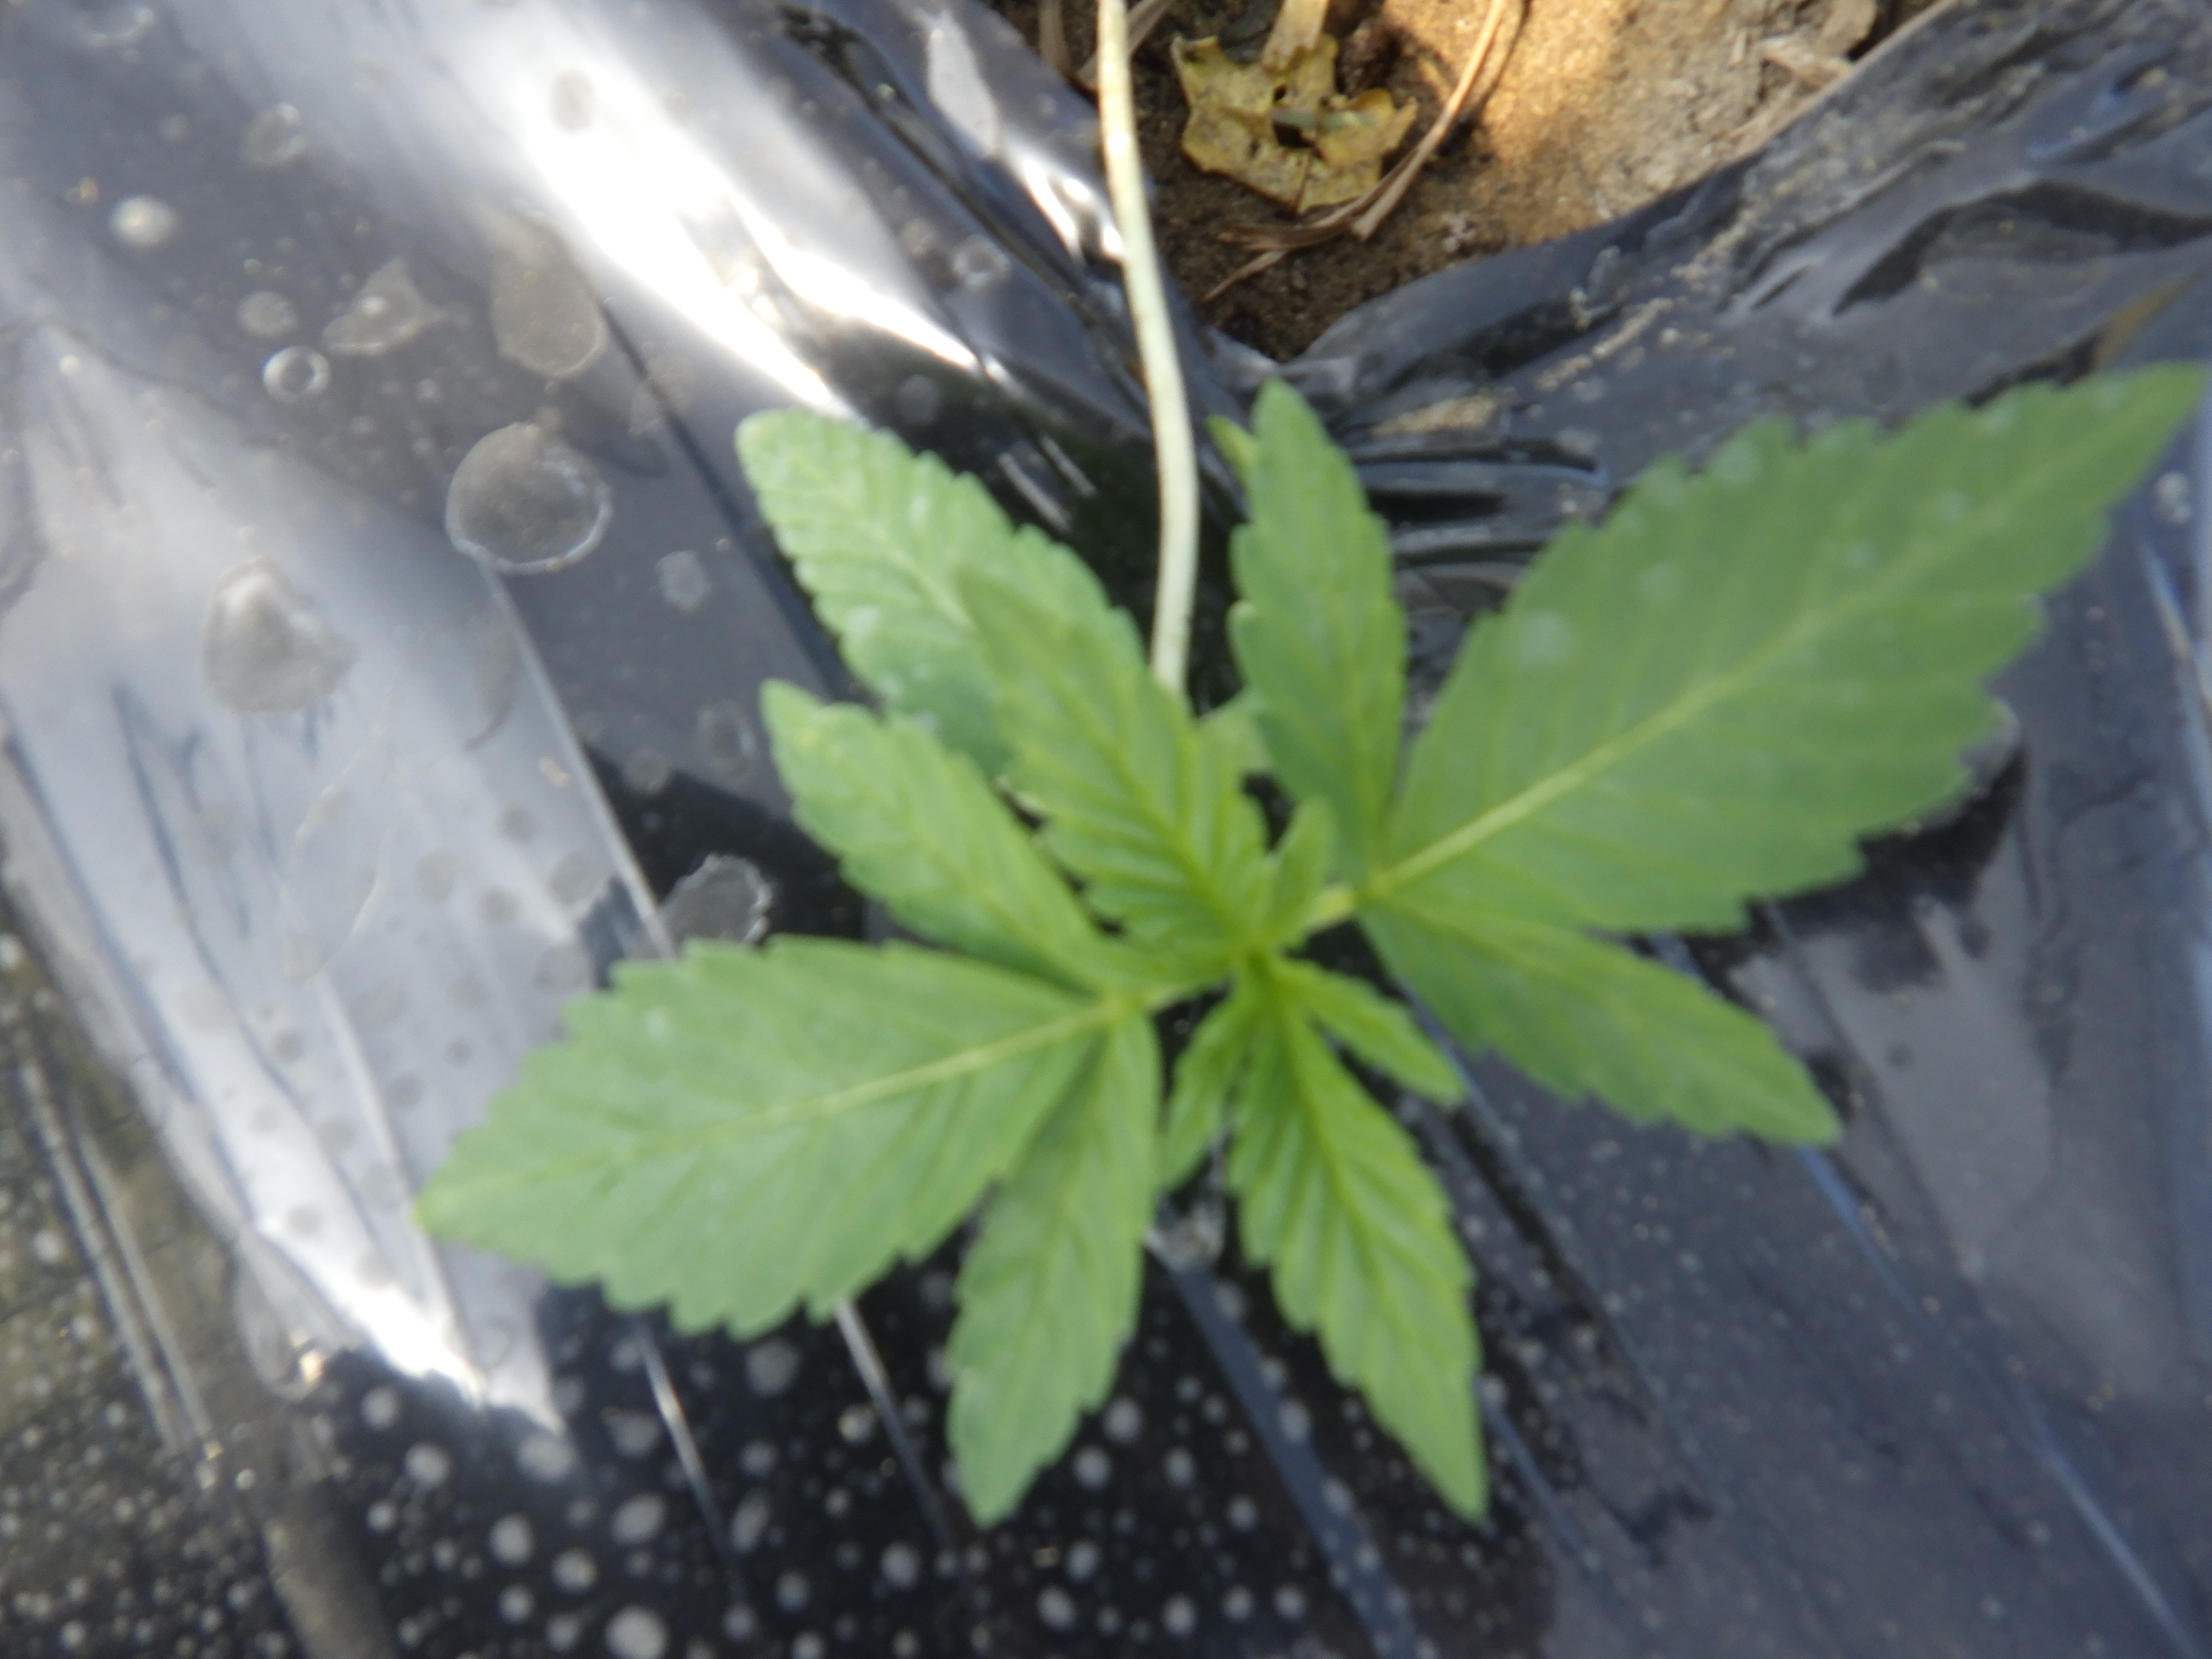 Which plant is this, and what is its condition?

hemp, healthy
